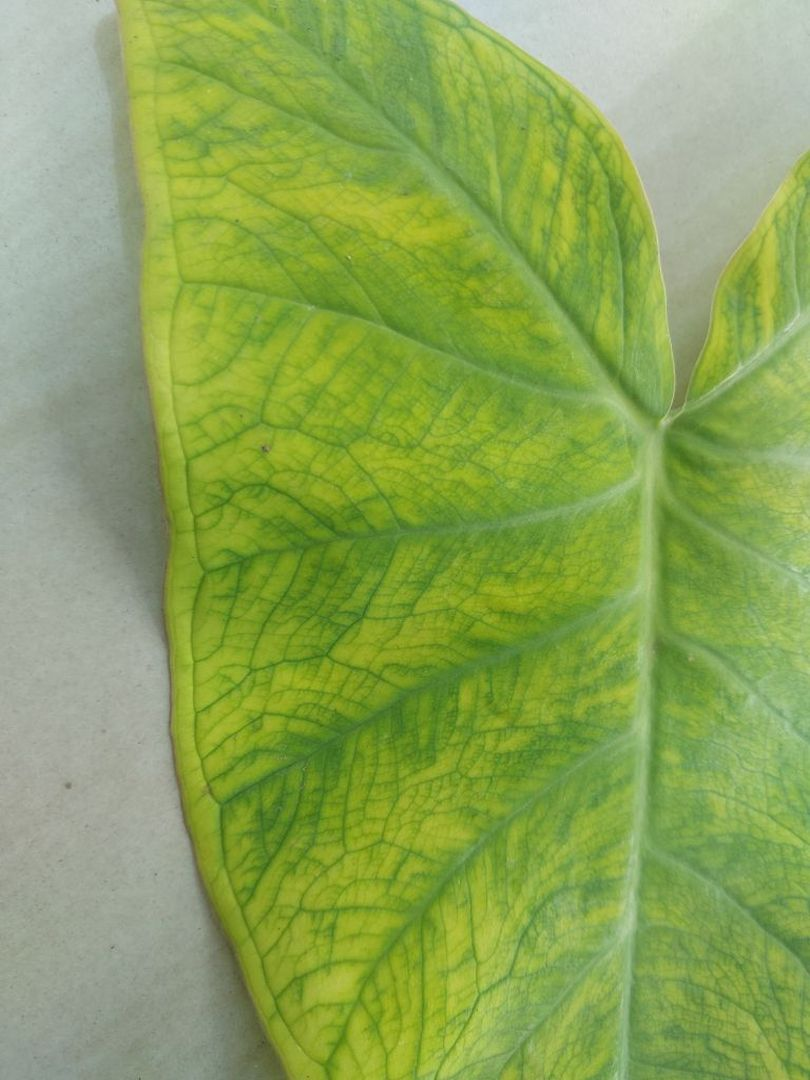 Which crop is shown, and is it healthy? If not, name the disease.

taro, mosaic
